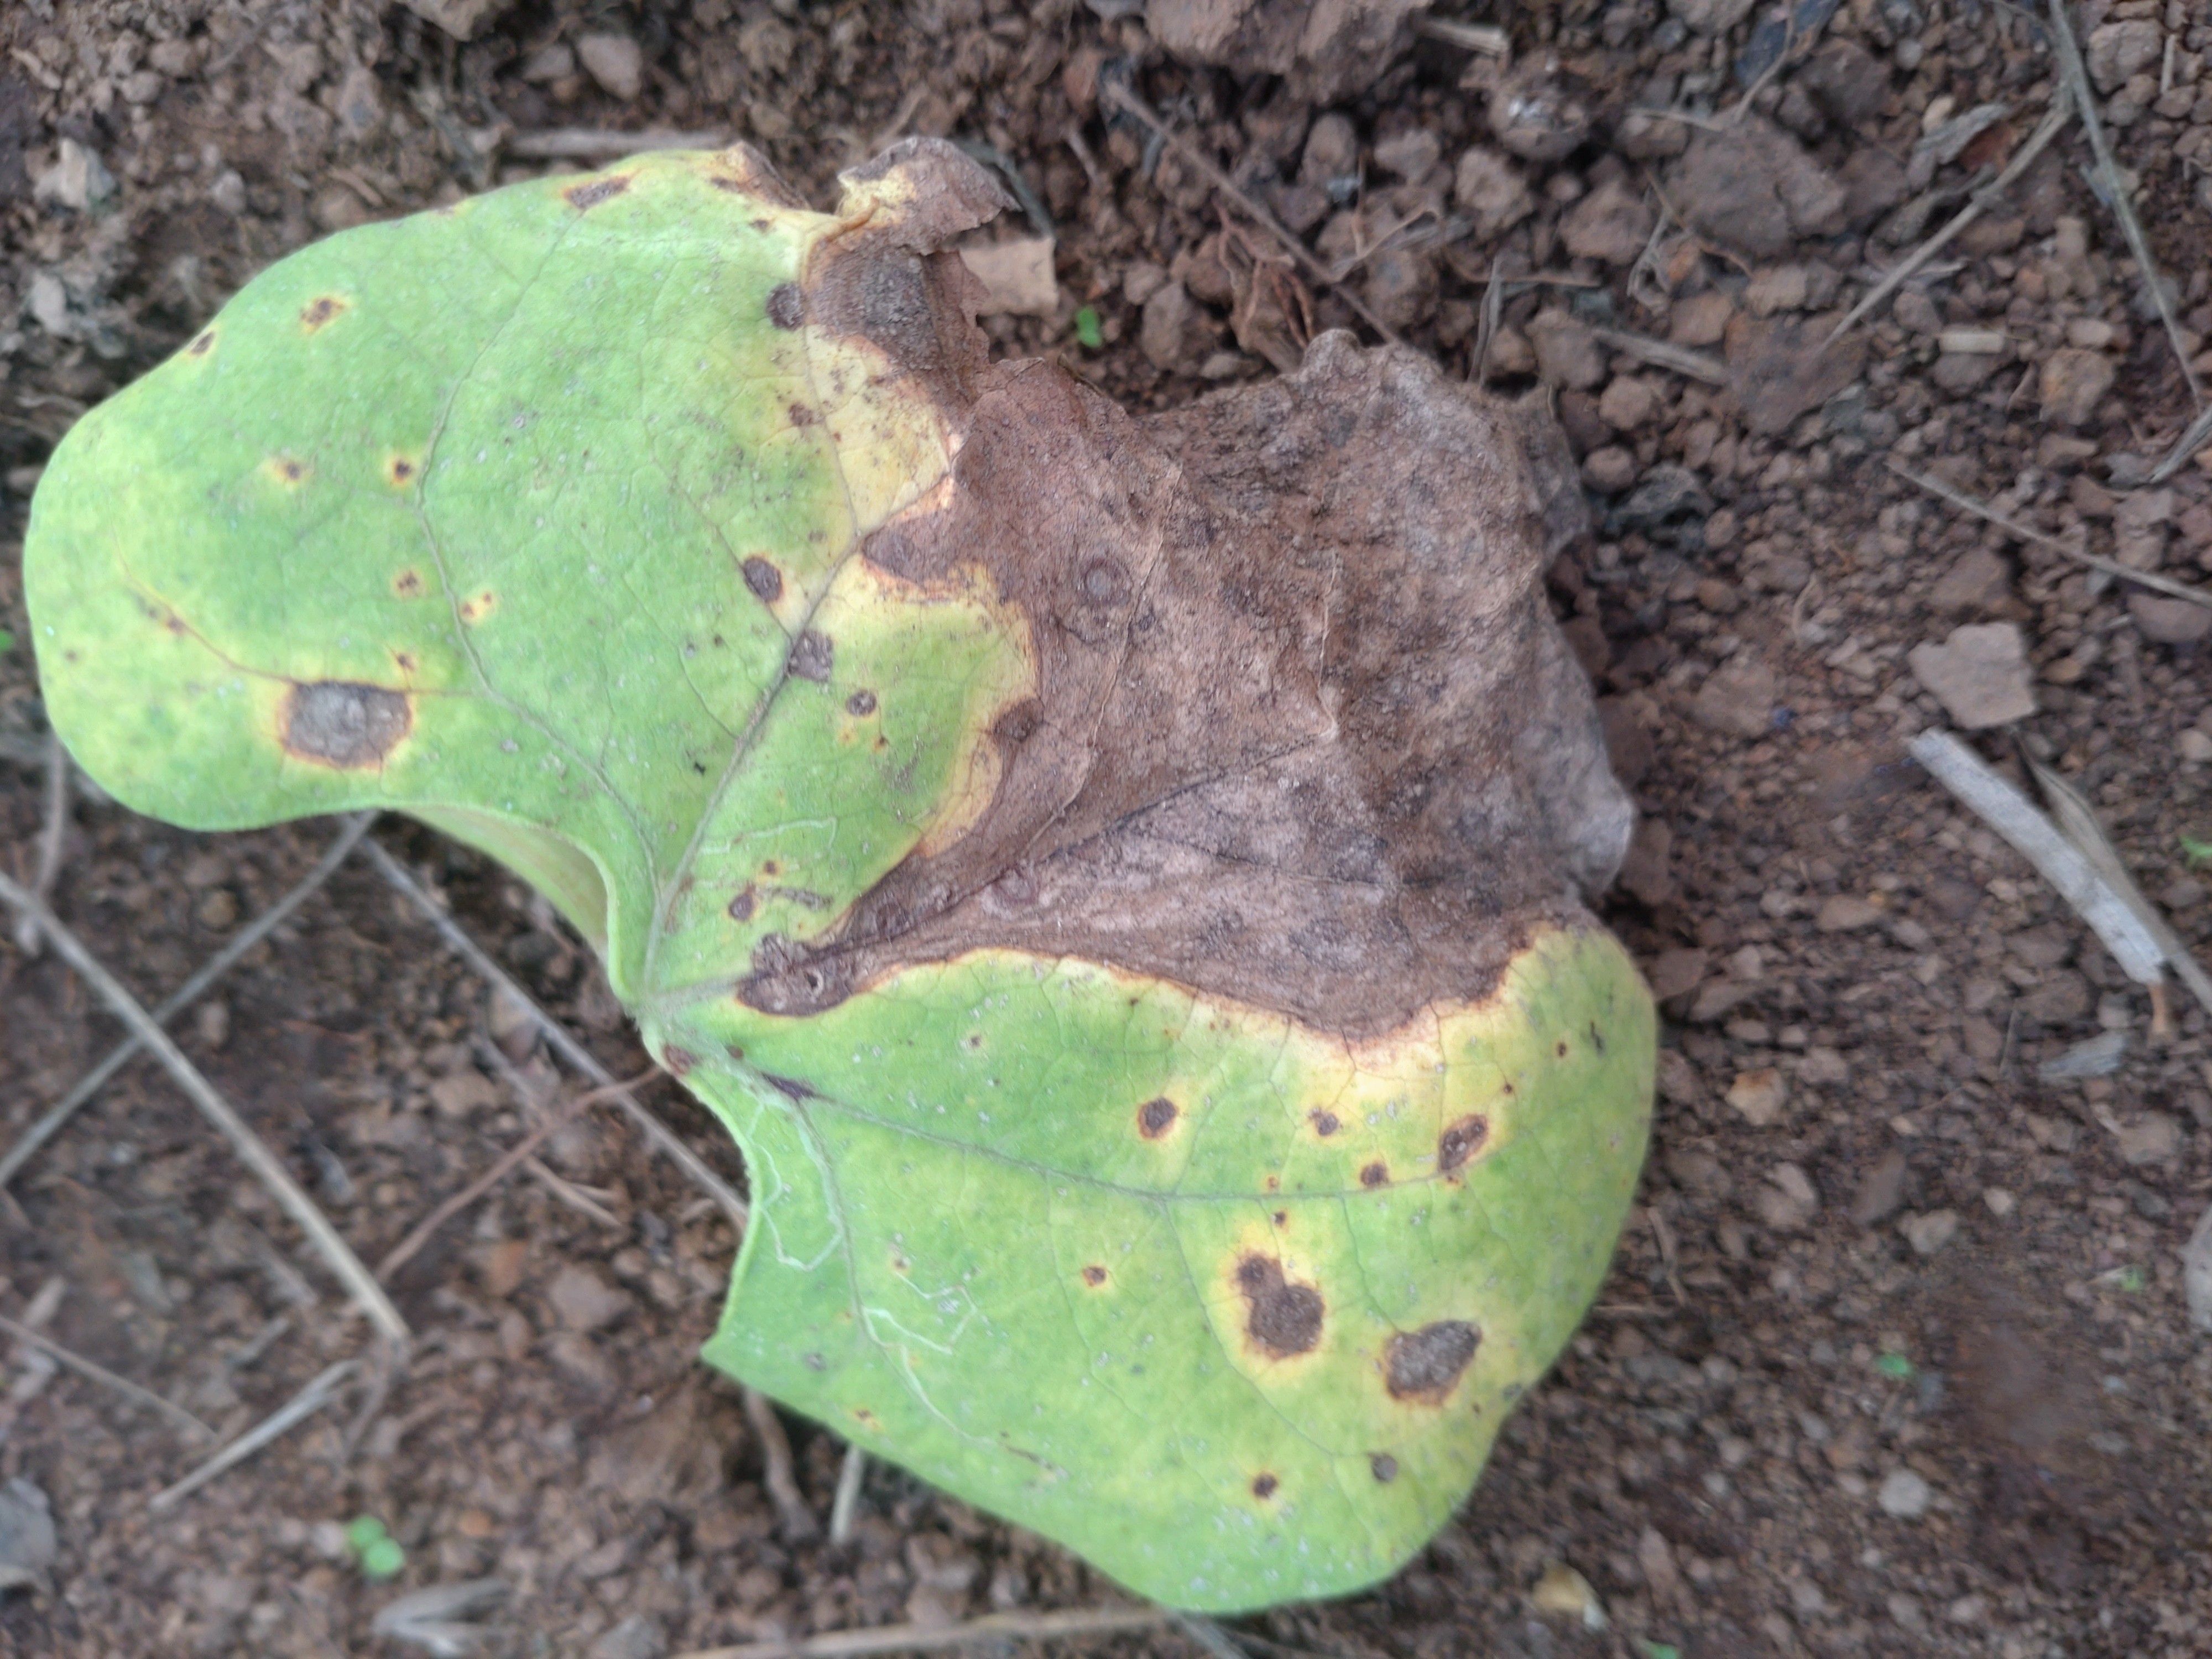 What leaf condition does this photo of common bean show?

rust
